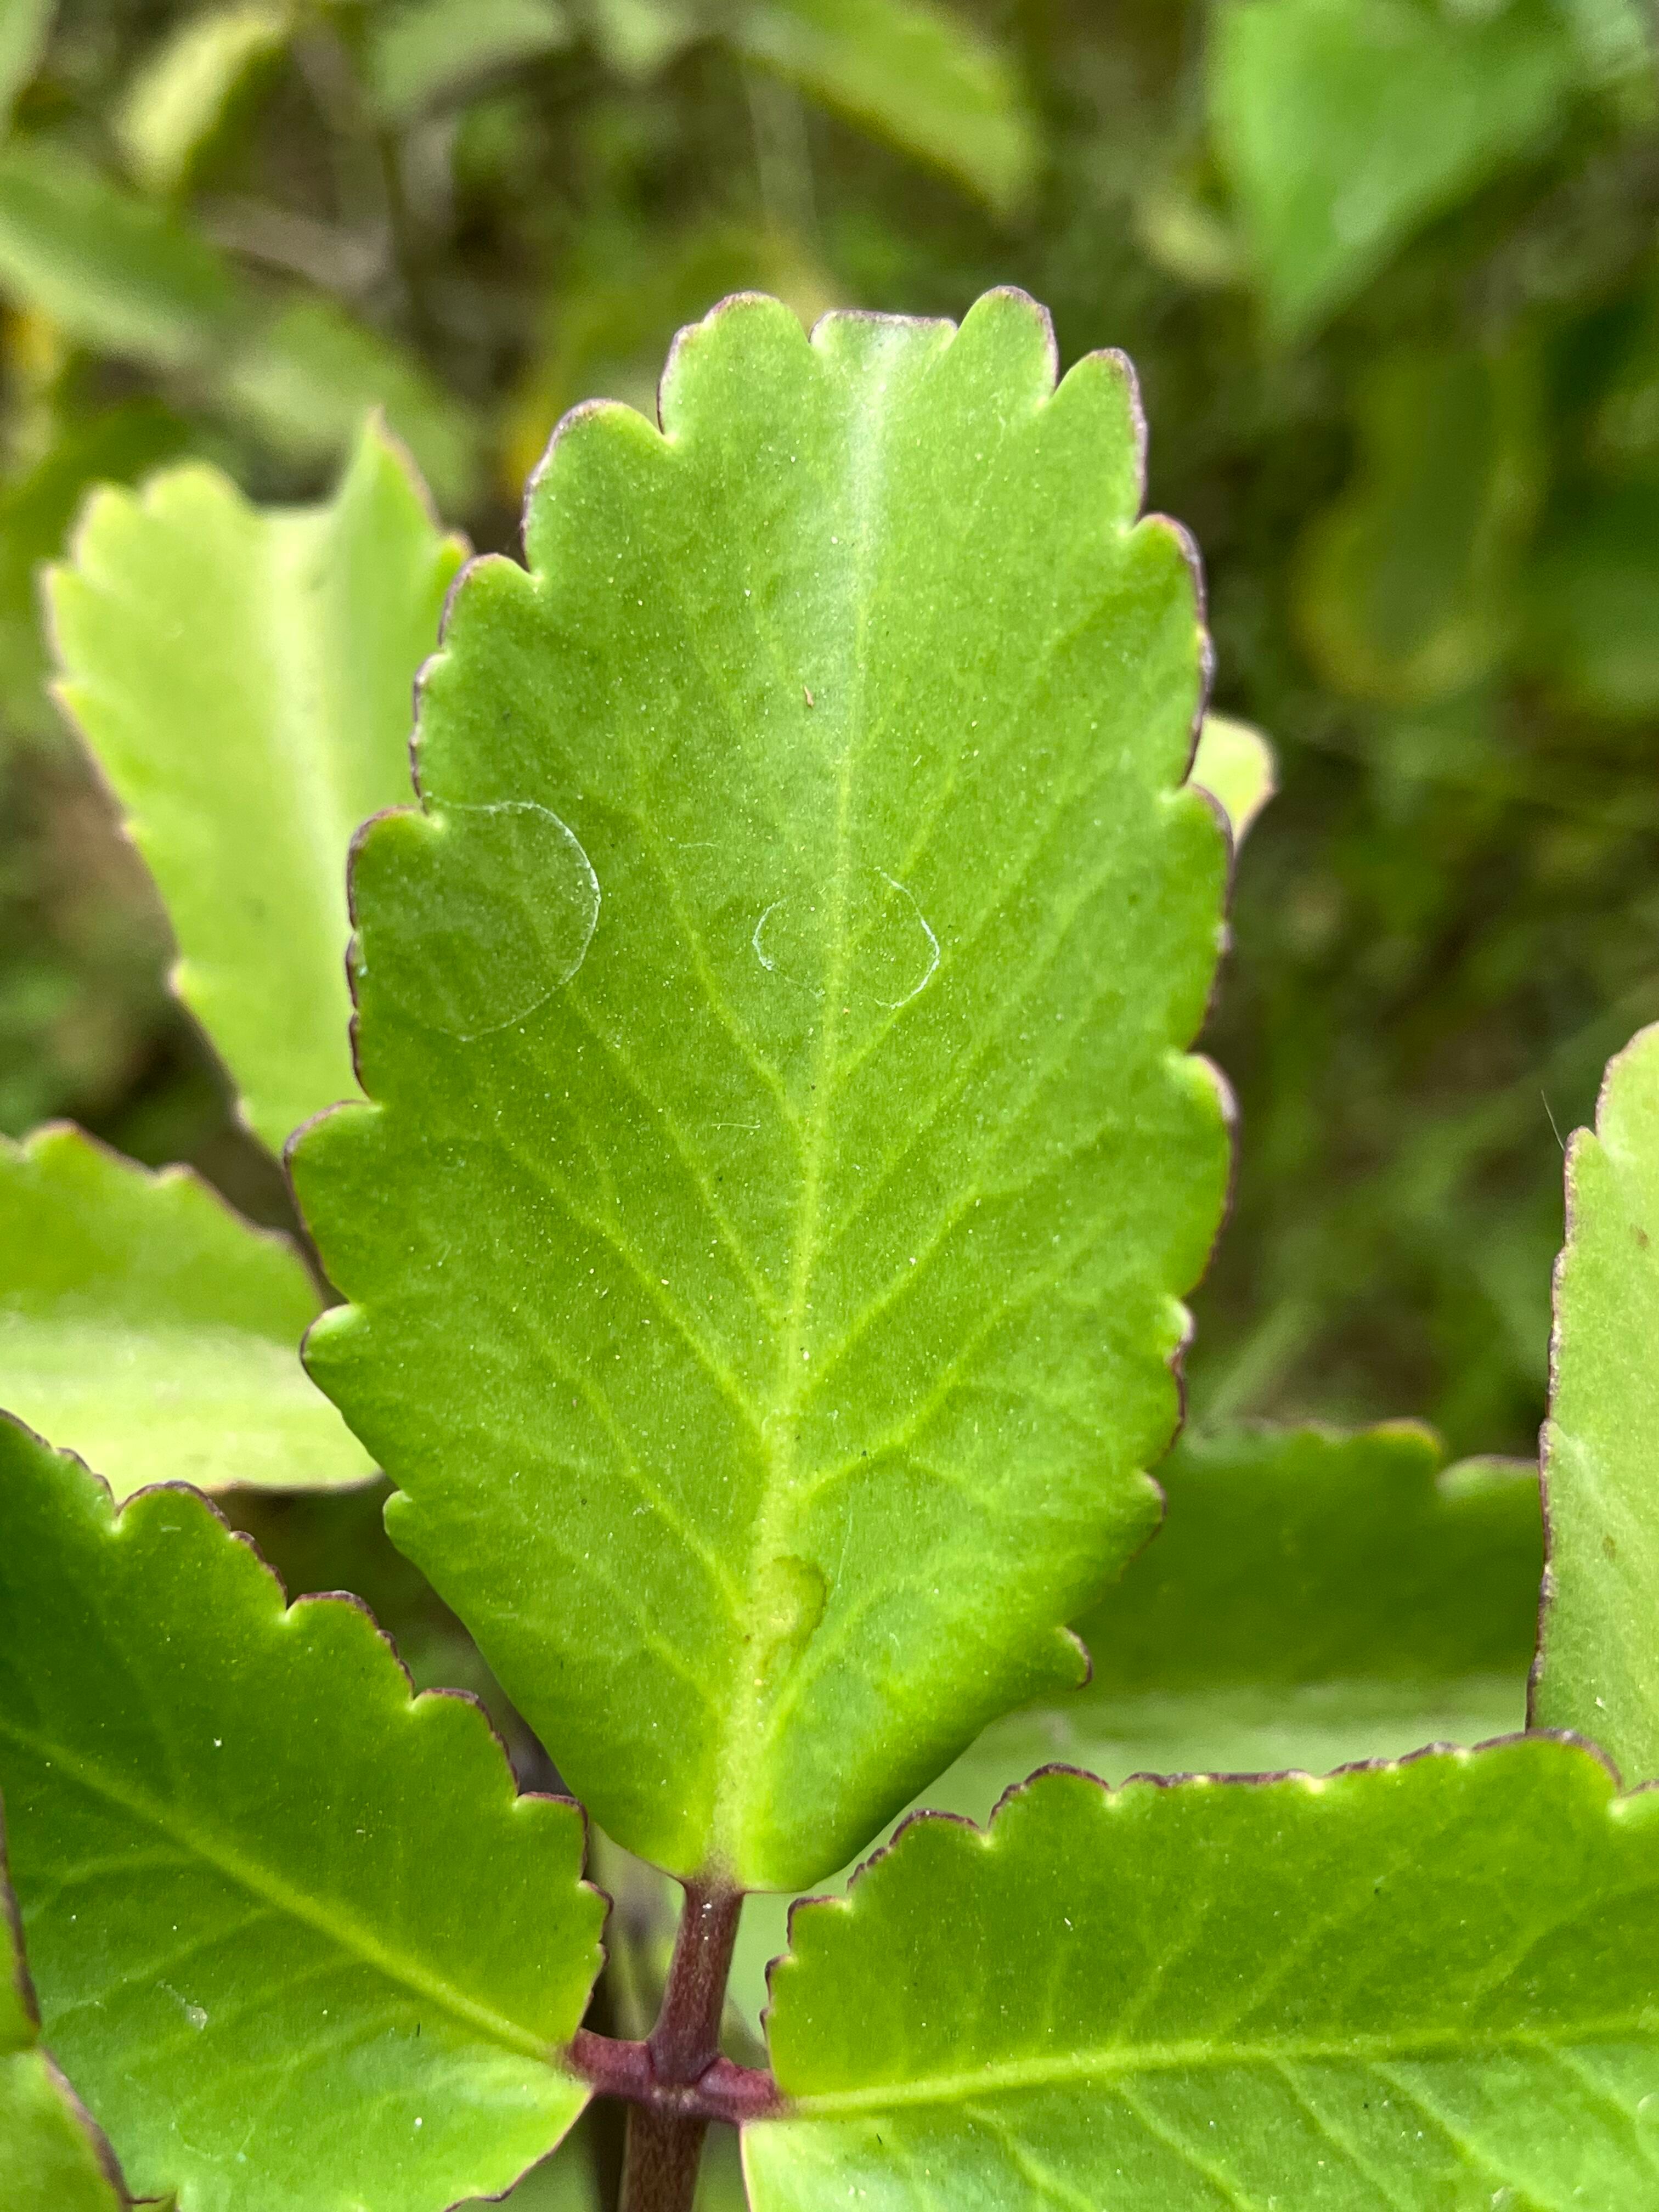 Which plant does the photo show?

pathorkuci
